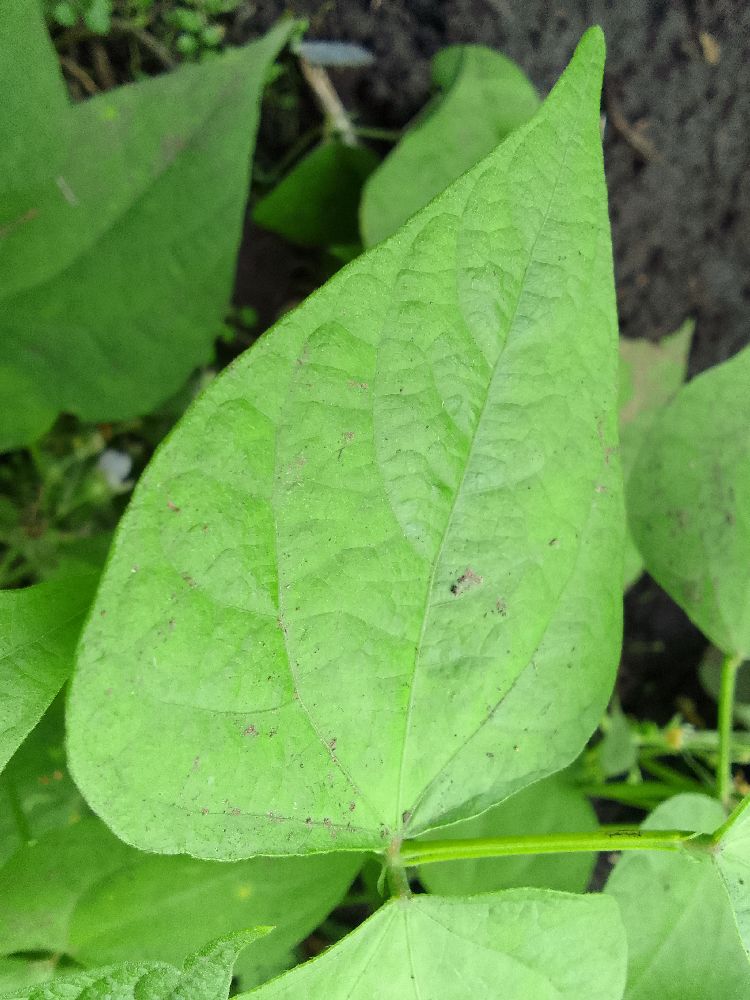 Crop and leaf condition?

common bean, healthy
